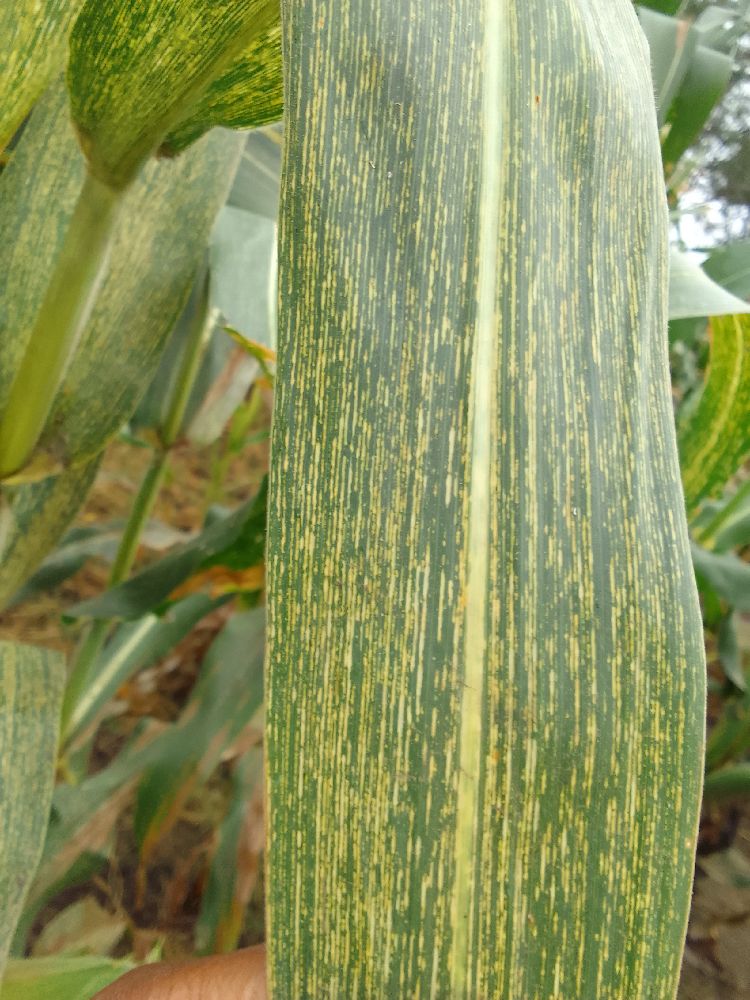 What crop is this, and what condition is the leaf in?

maize, maize streak virus
